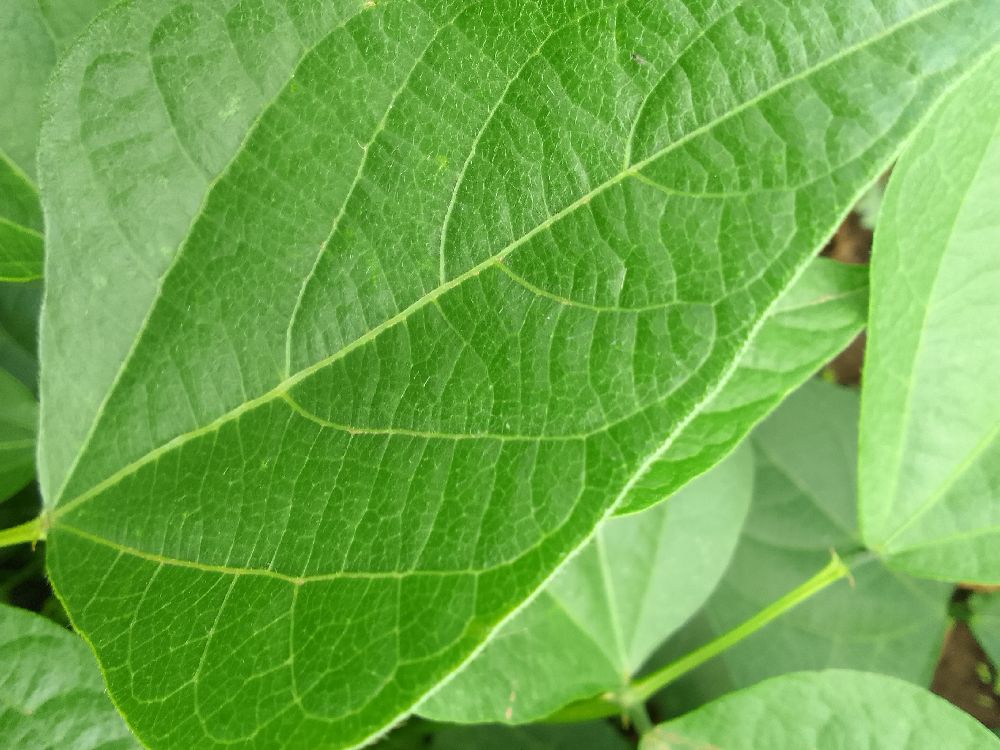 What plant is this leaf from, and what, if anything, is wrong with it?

common bean, healthy
